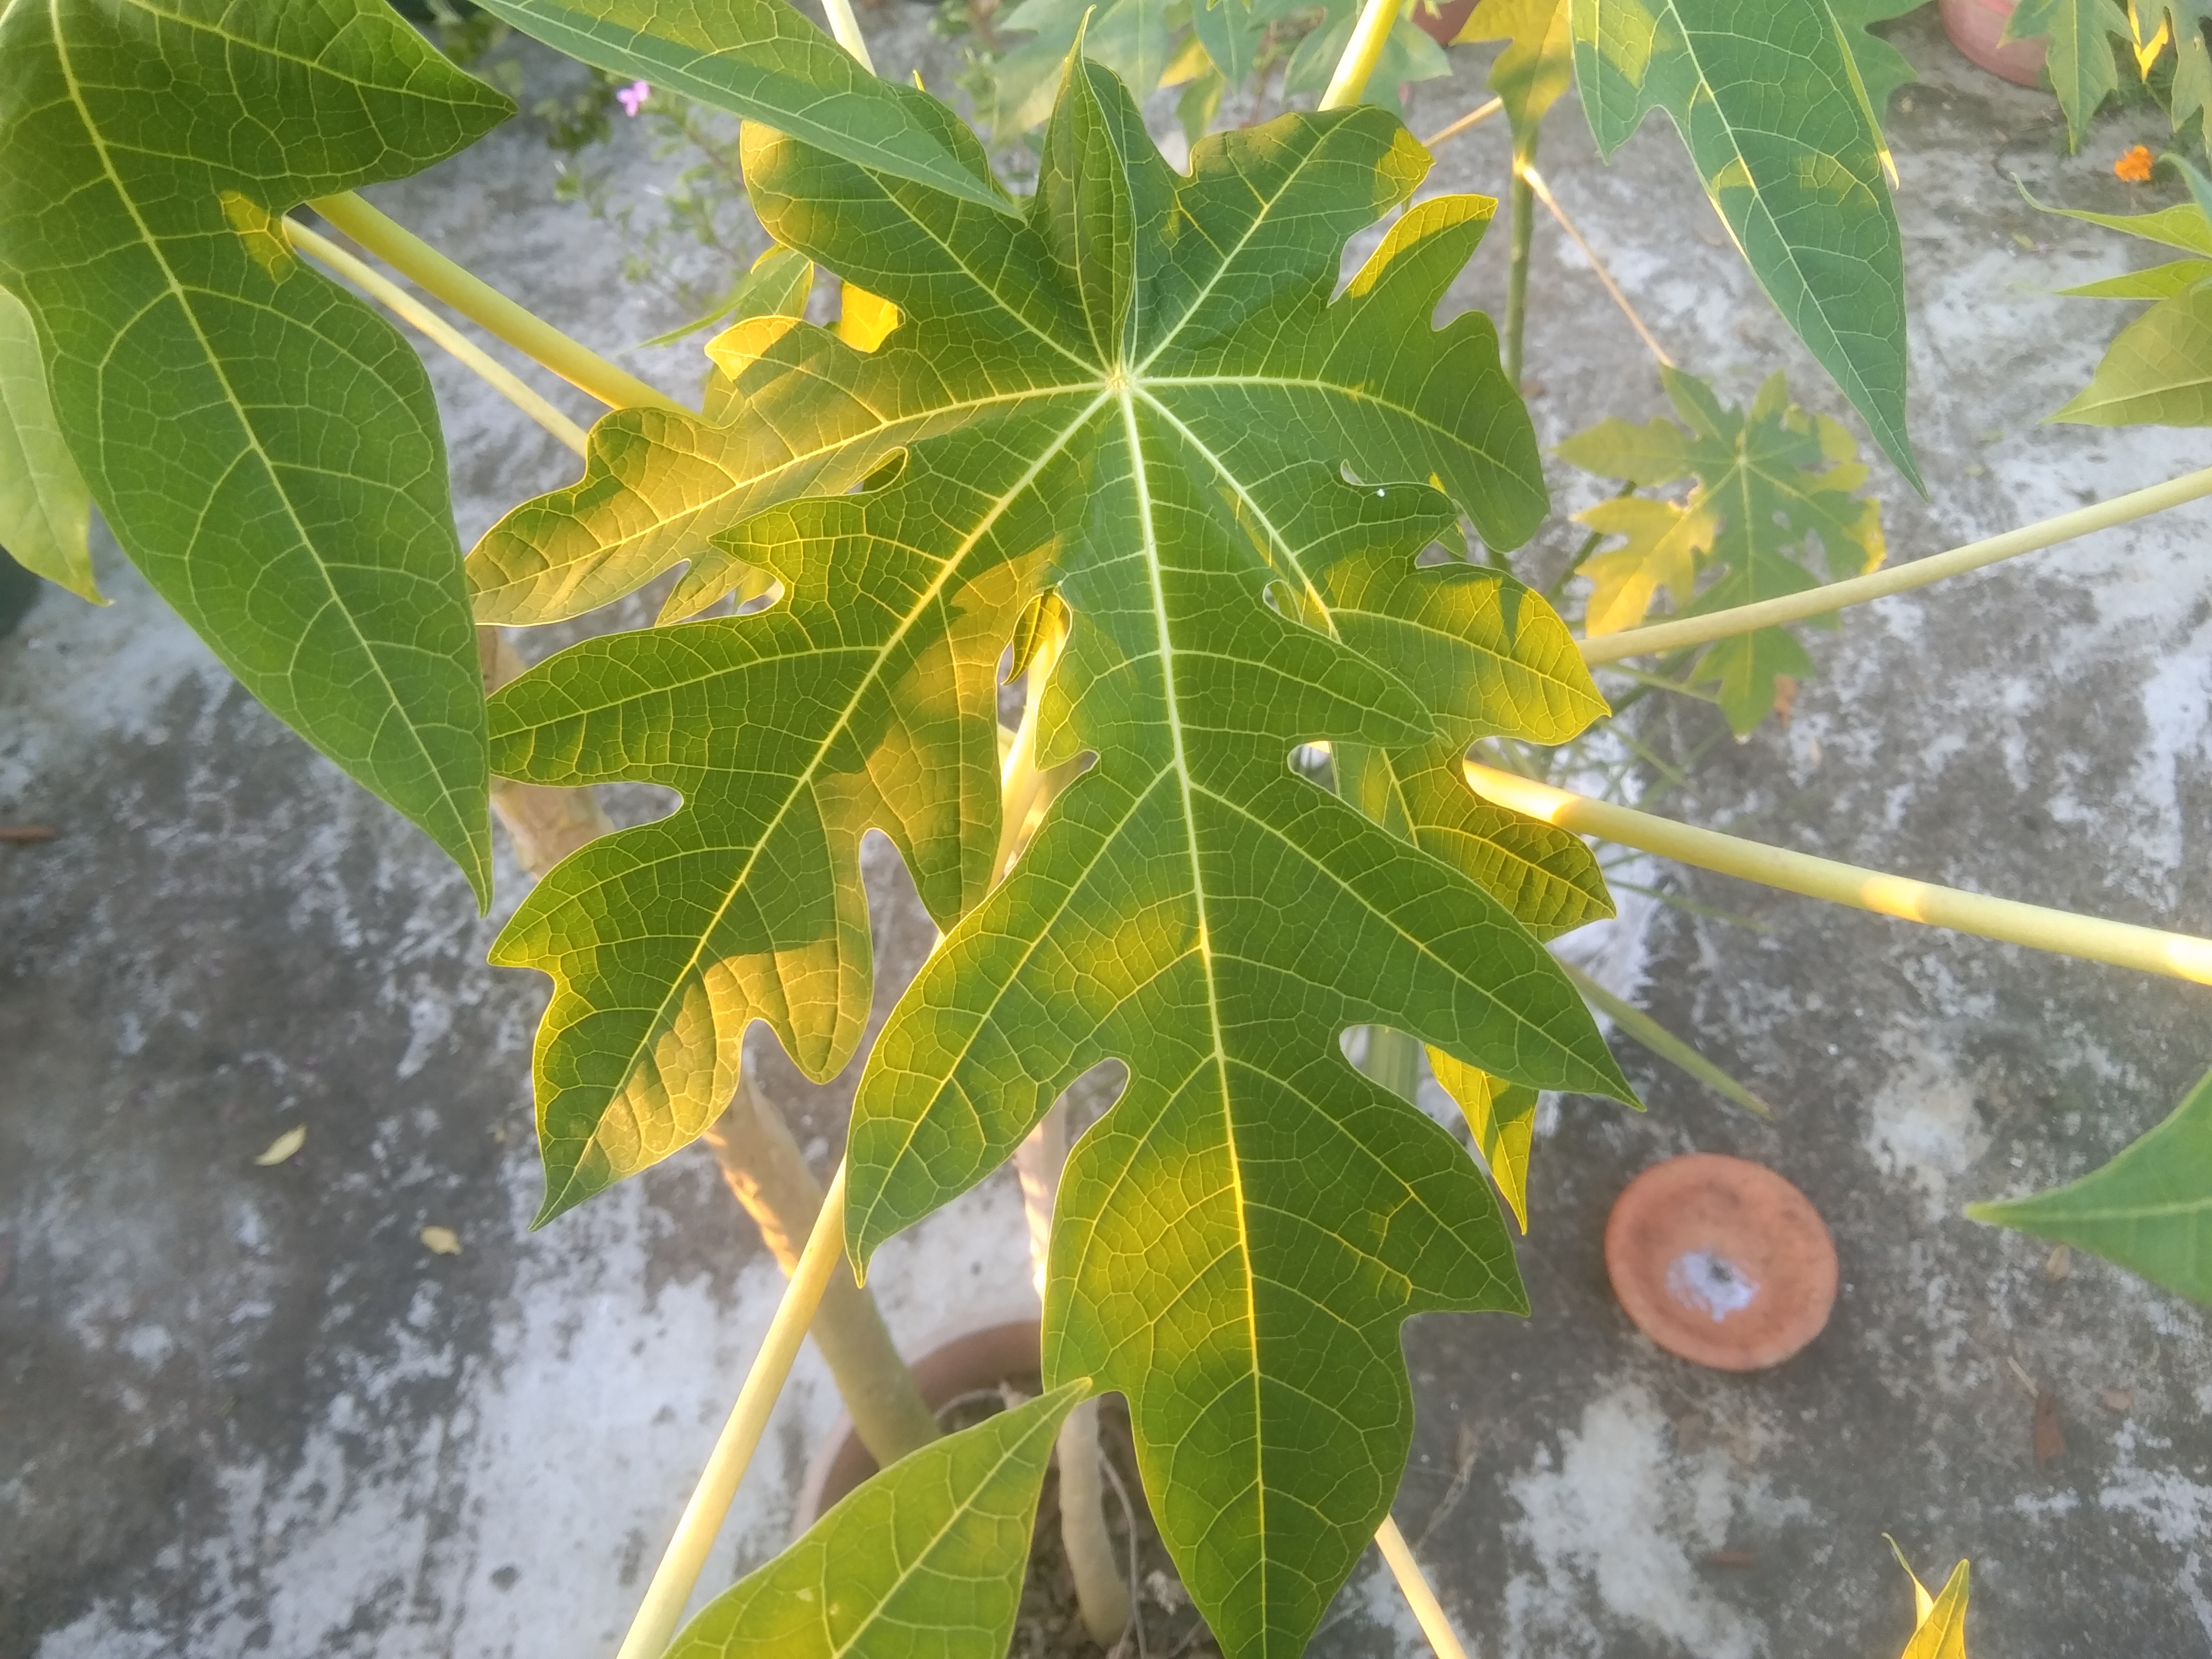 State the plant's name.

papaya
